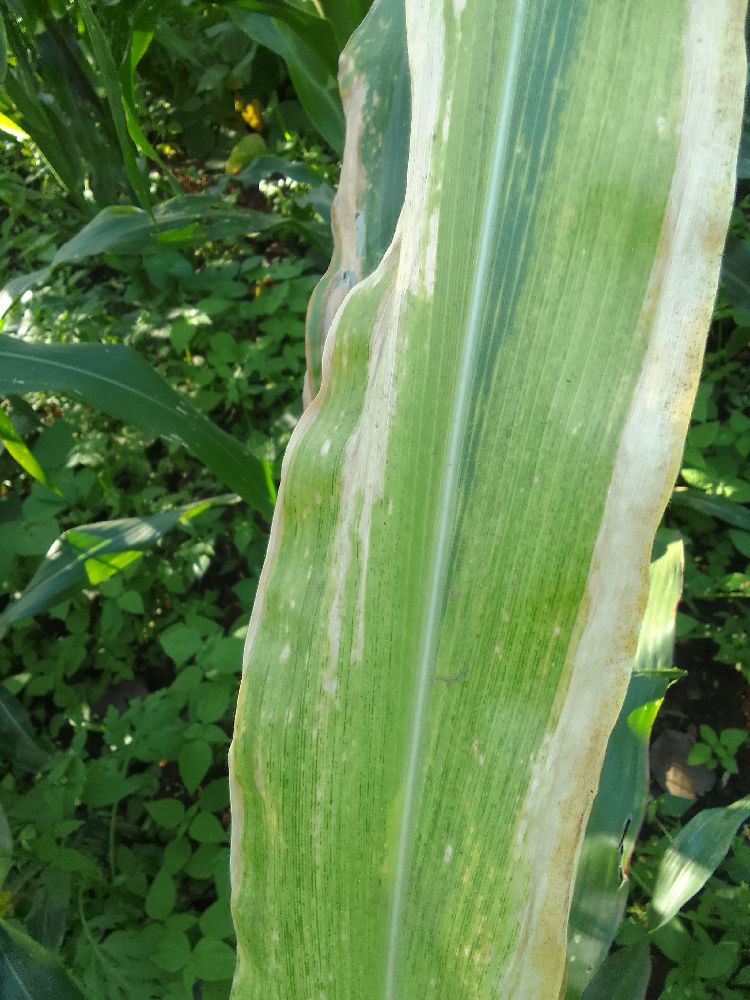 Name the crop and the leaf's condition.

maize, maize lethal necrosis
